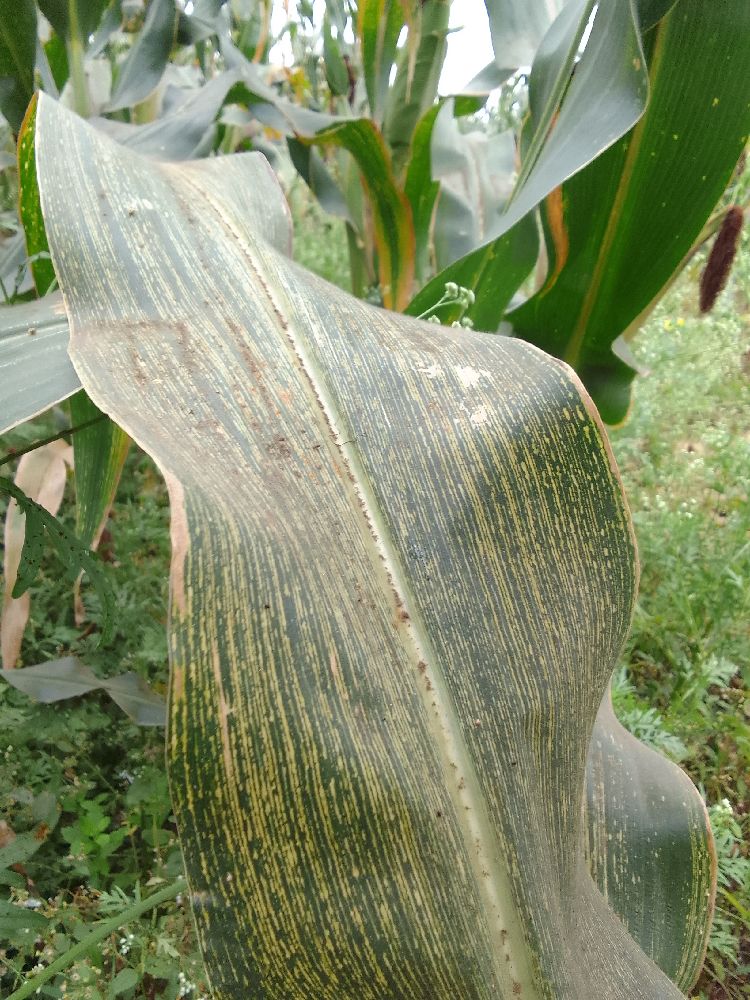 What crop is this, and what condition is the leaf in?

maize, maize streak virus
